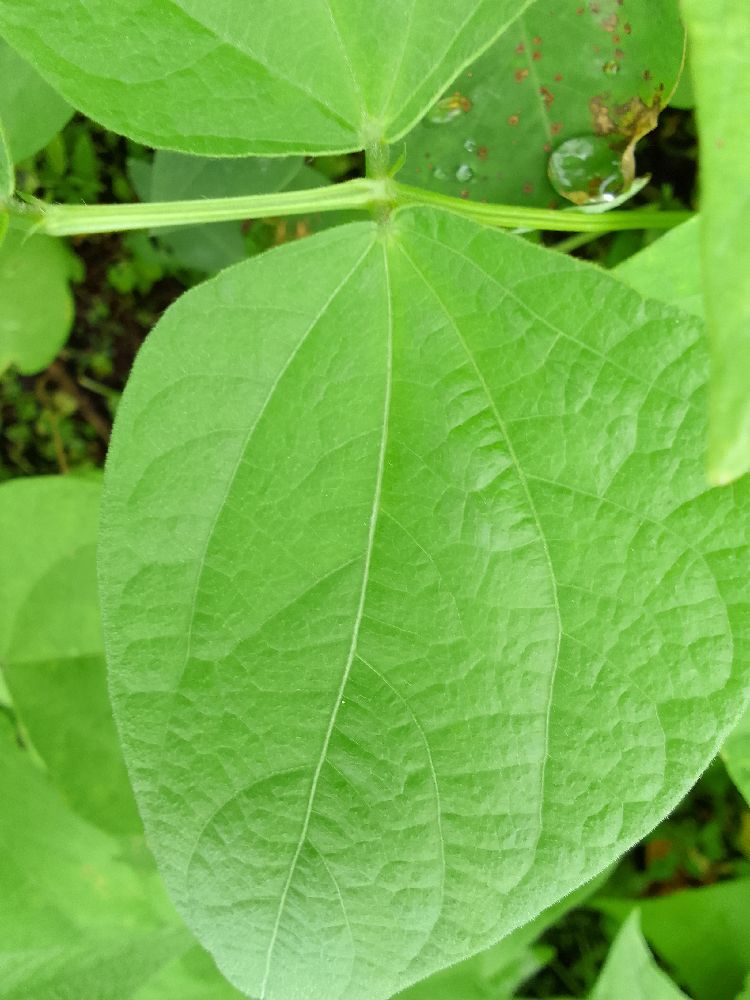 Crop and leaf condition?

common bean, healthy
